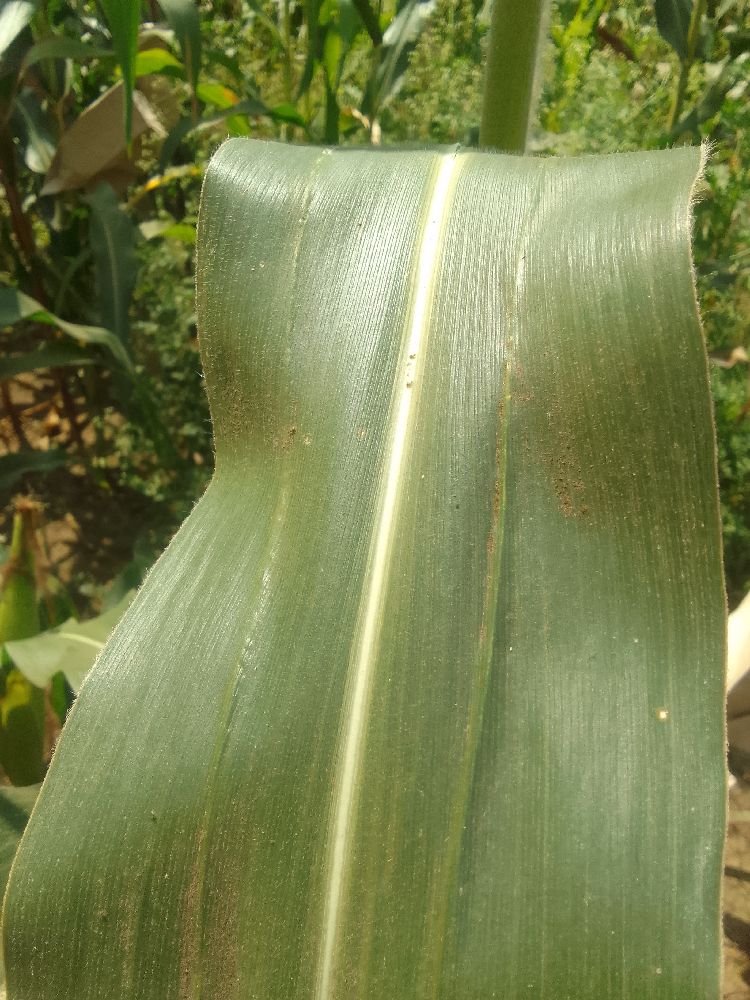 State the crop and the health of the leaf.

maize, healthy
